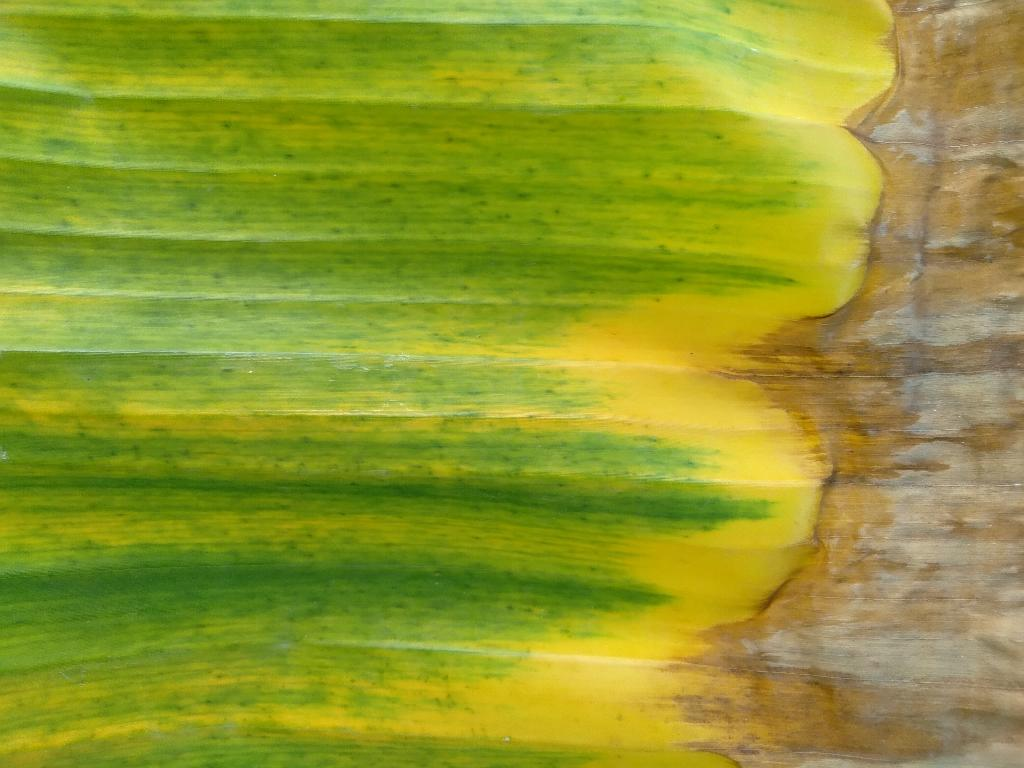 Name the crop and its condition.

banana, fusarium wilt race 1
